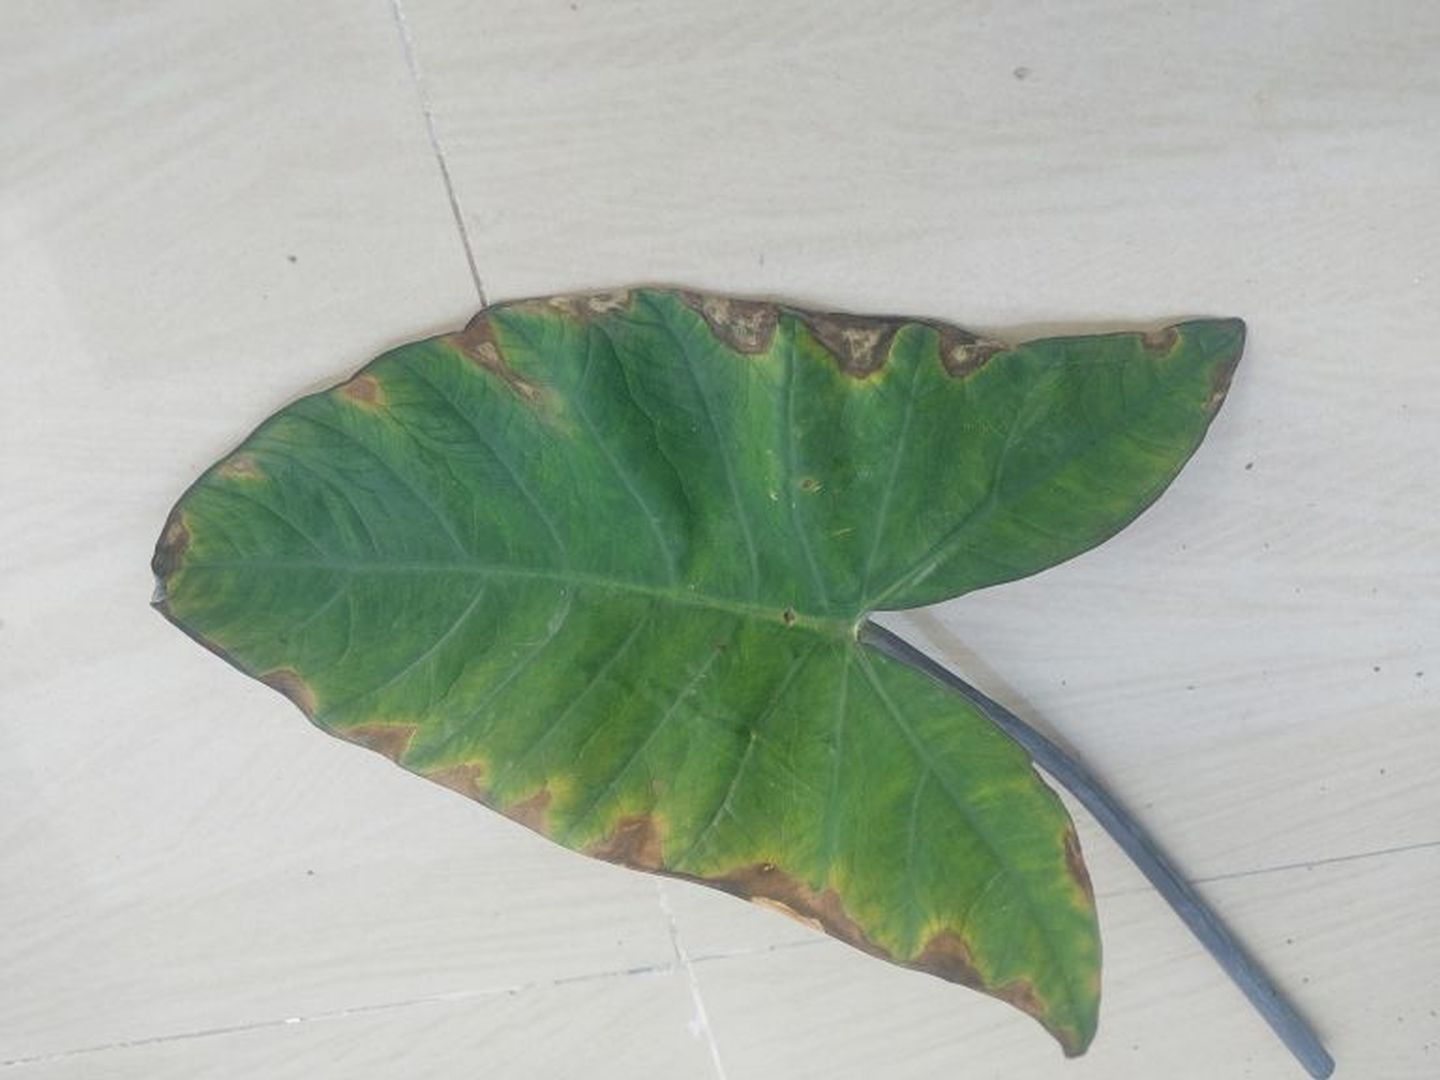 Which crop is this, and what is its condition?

taro, leaf blight
